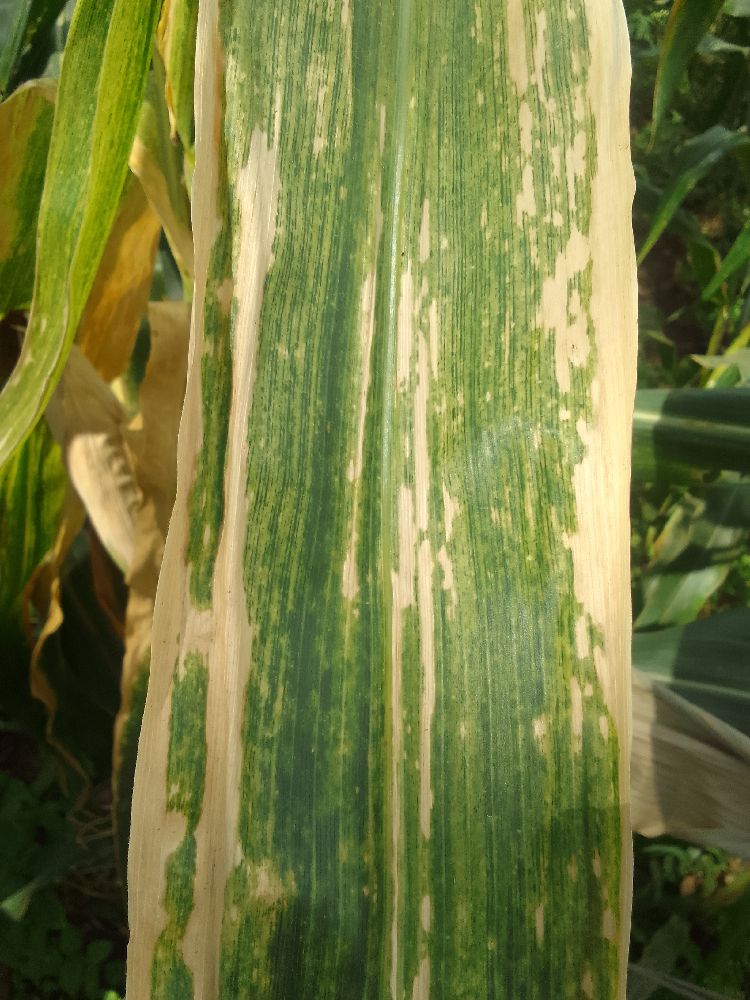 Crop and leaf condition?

maize, maize lethal necrosis
